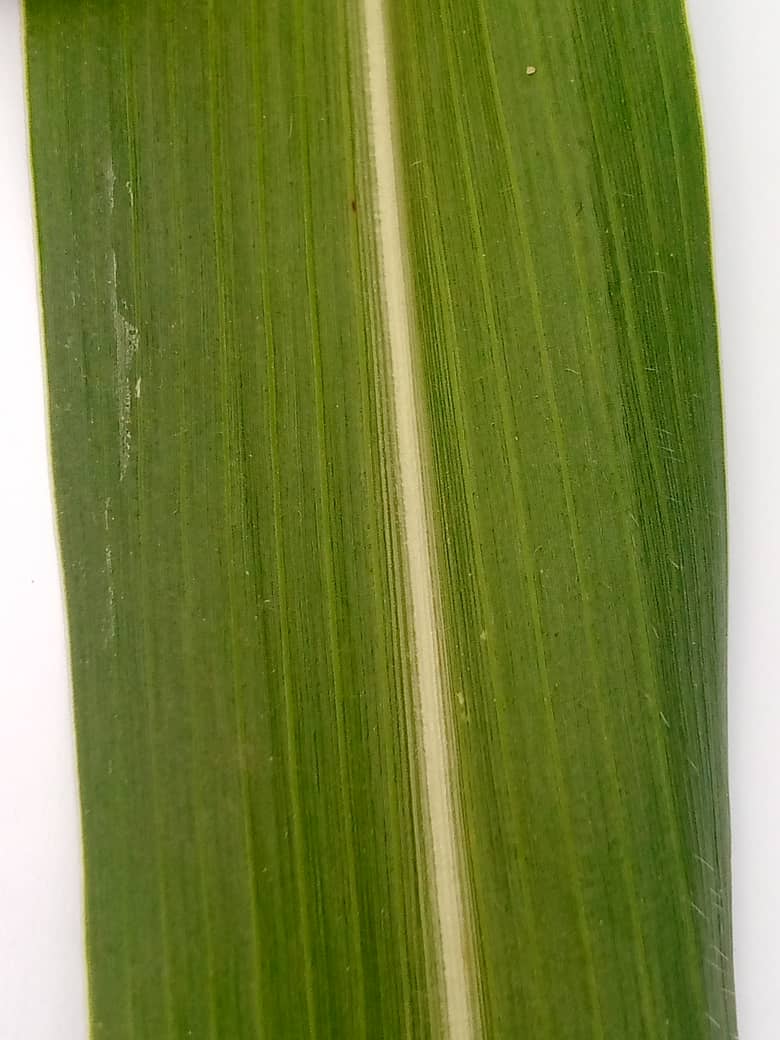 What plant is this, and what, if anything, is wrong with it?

pearl millet, healthy leaves
